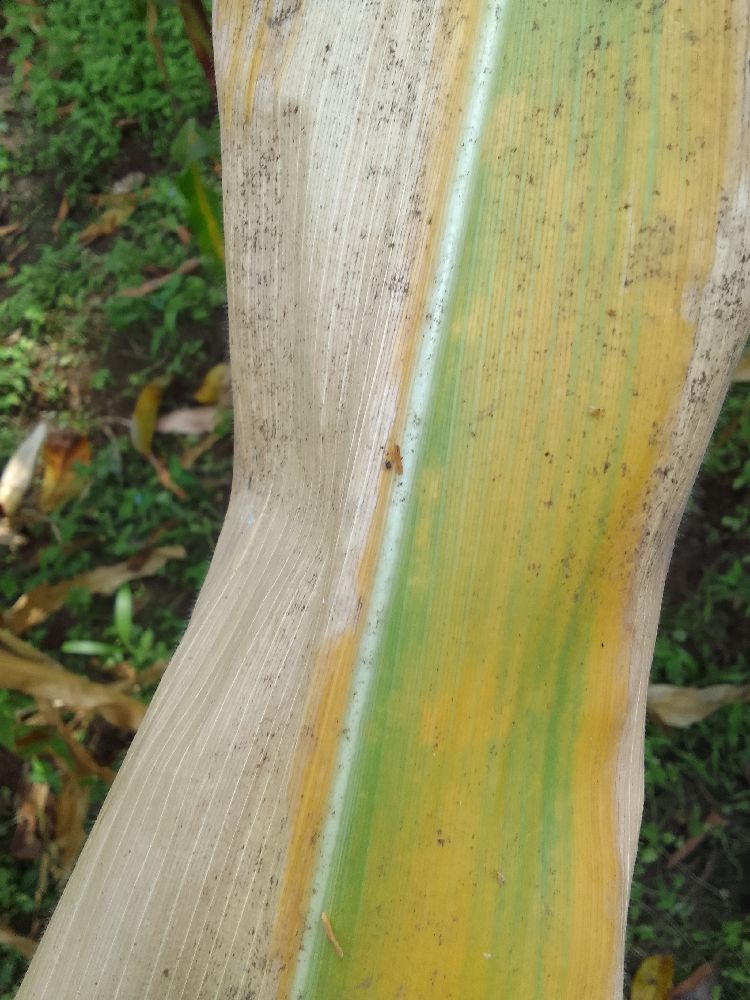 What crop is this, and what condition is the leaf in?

maize, maize lethal necrosis
